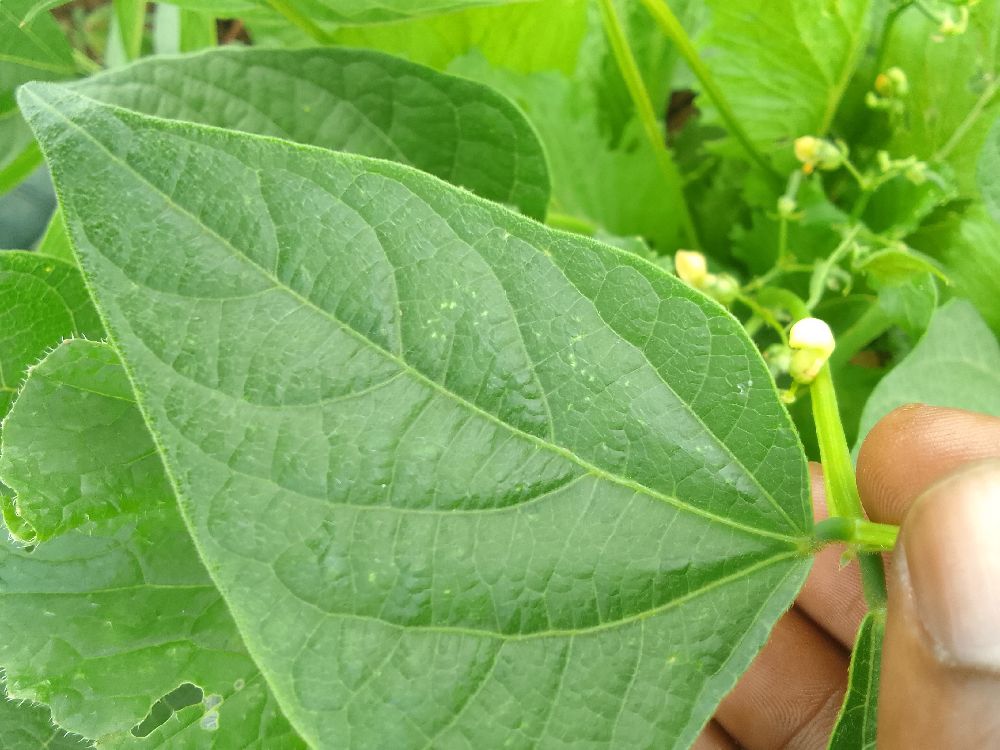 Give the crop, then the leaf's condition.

common bean, healthy
